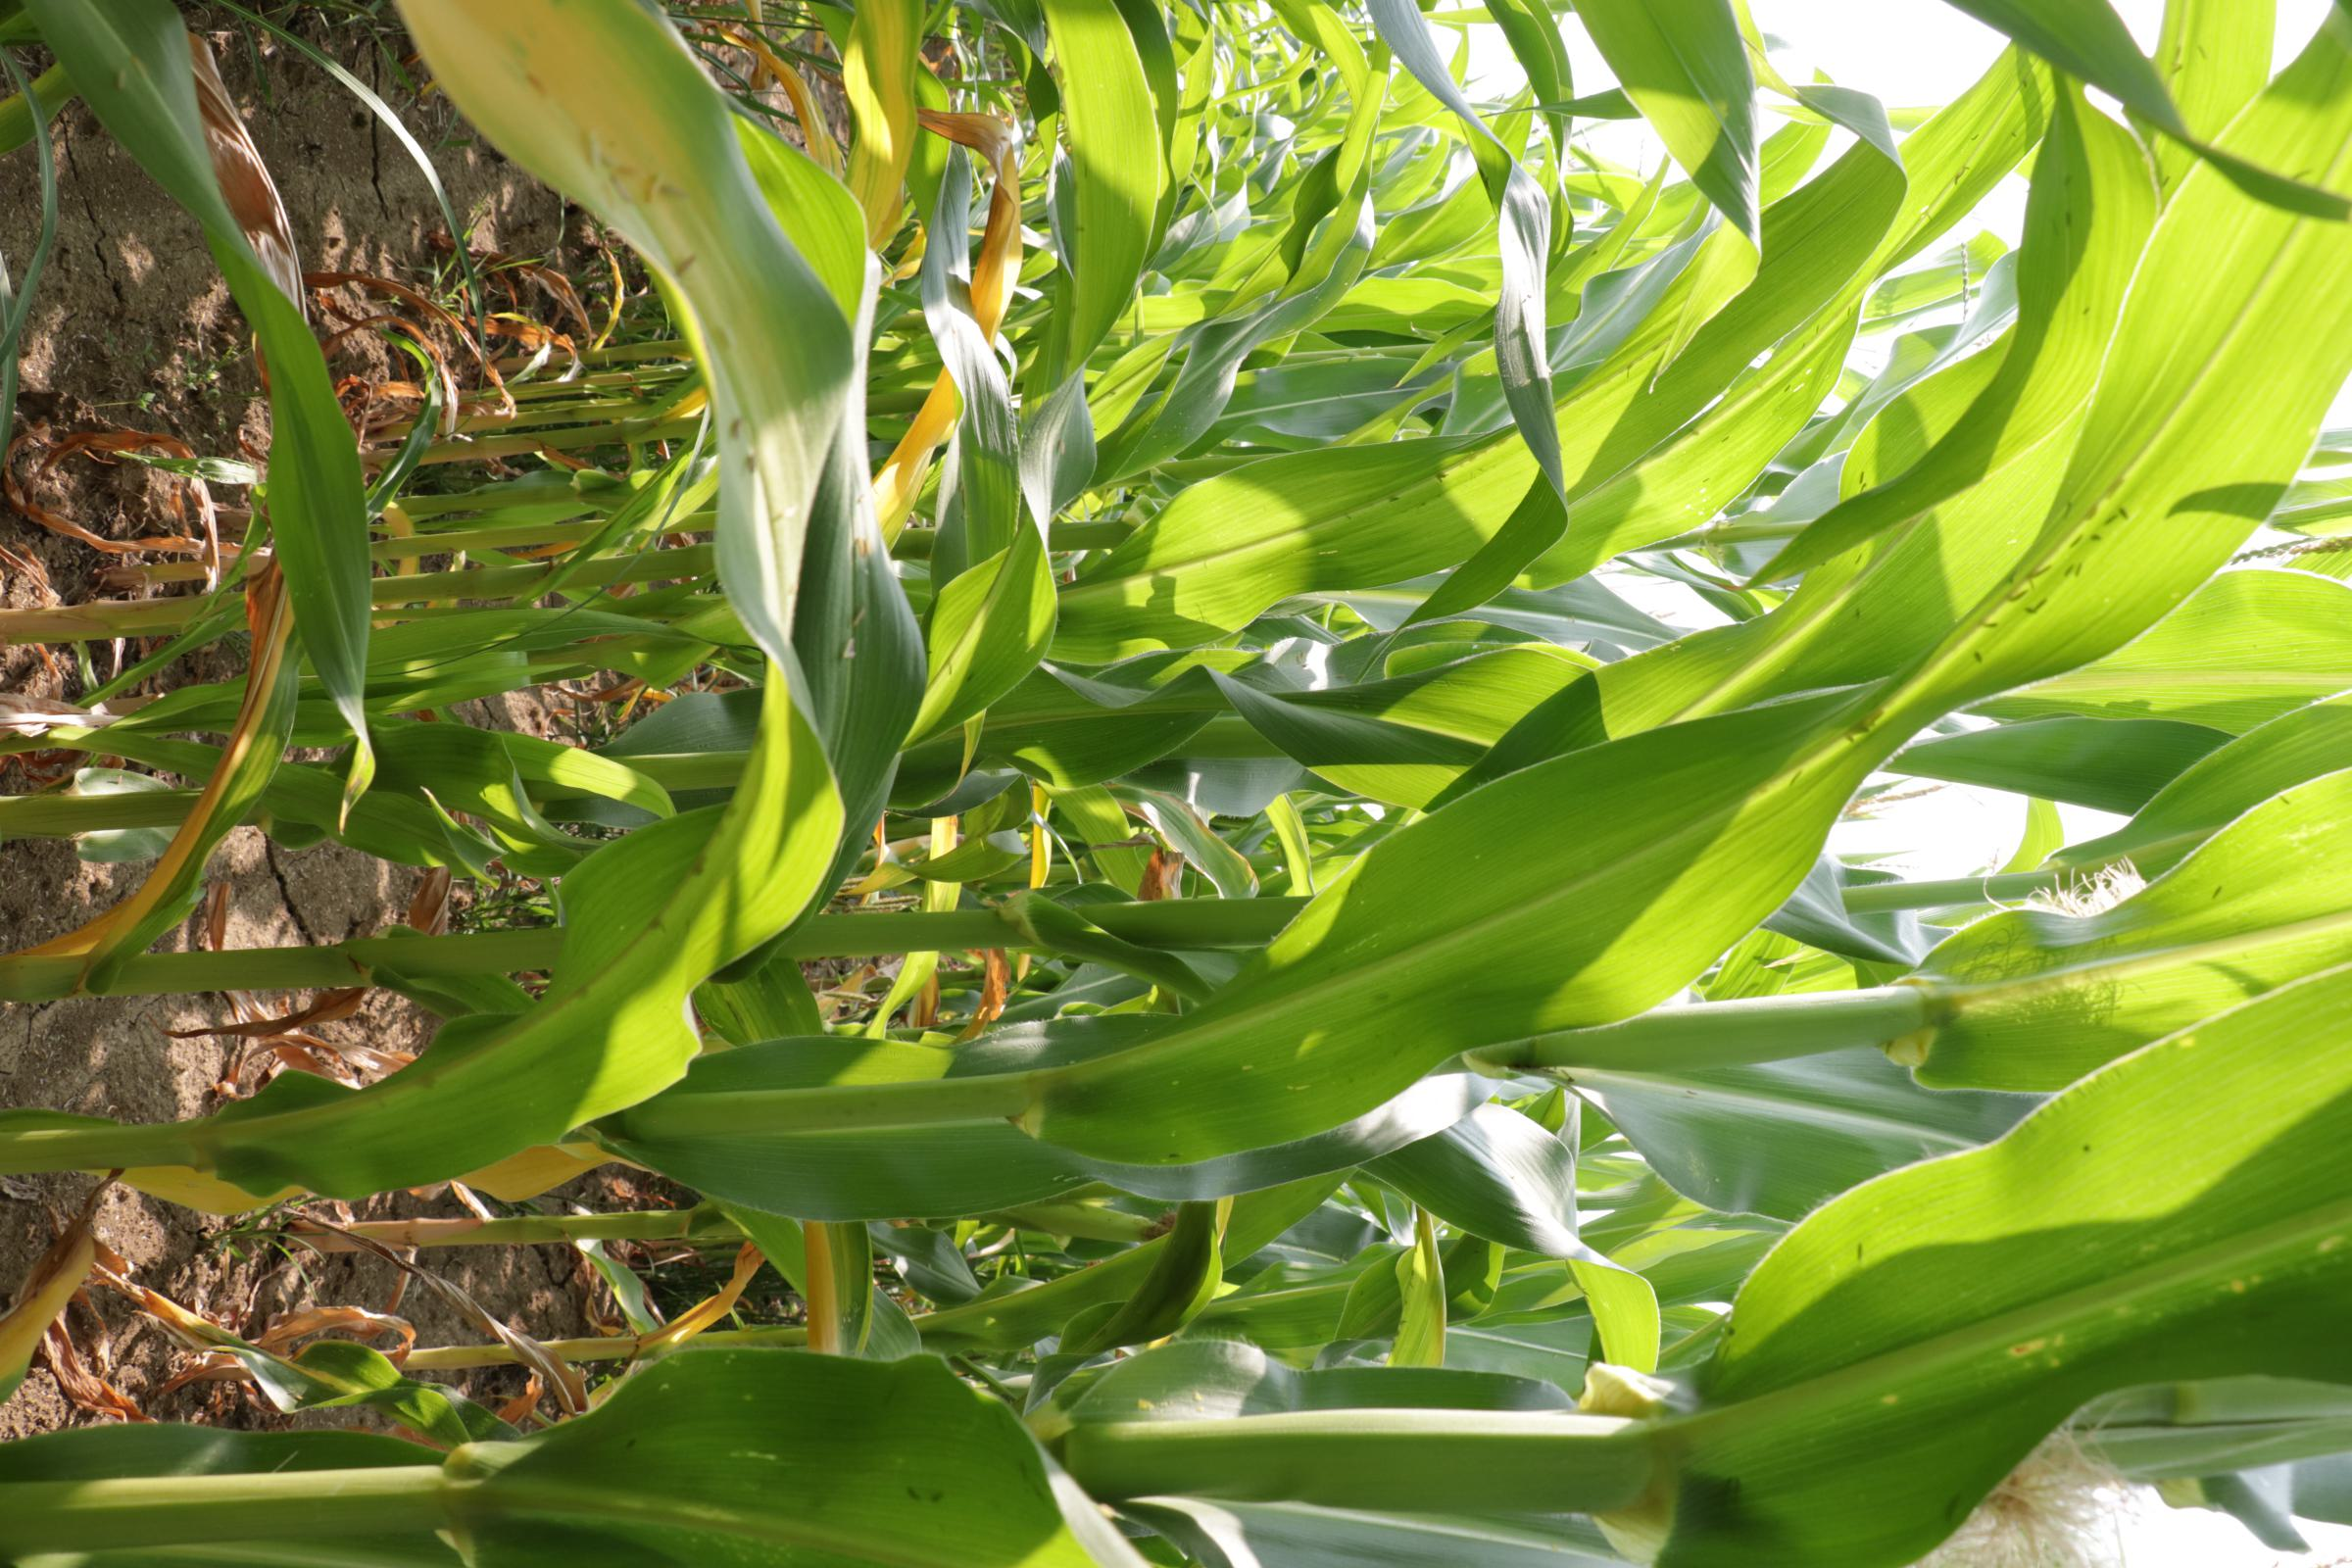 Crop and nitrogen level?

maize, reduced nitrogen fertilisation
